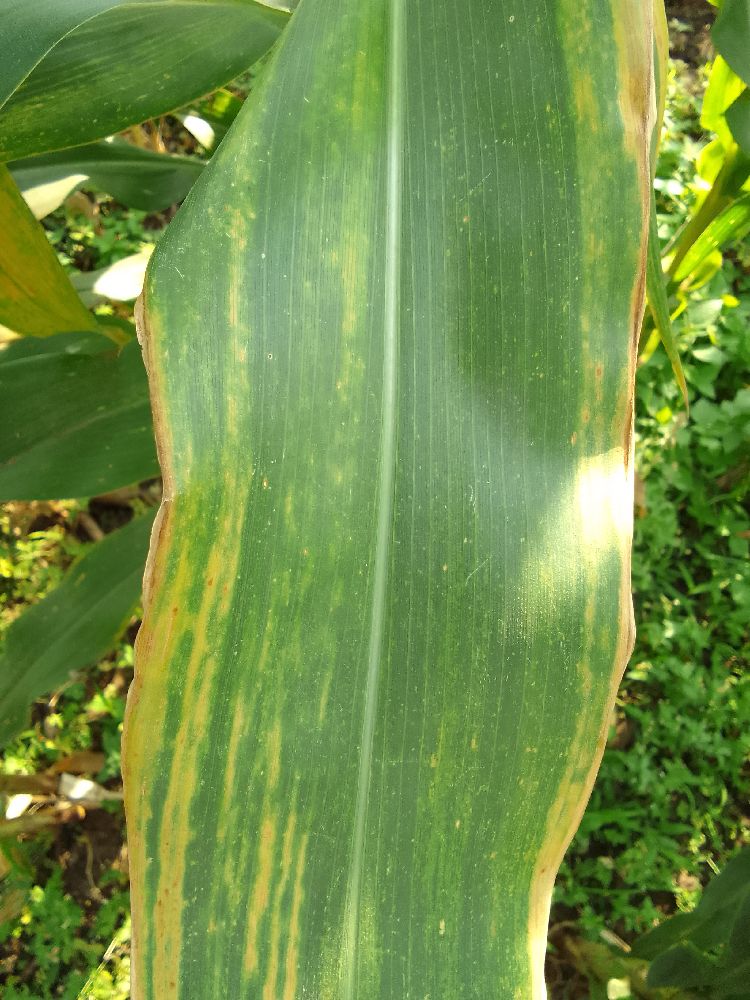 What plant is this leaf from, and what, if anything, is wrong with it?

maize, maize lethal necrosis
